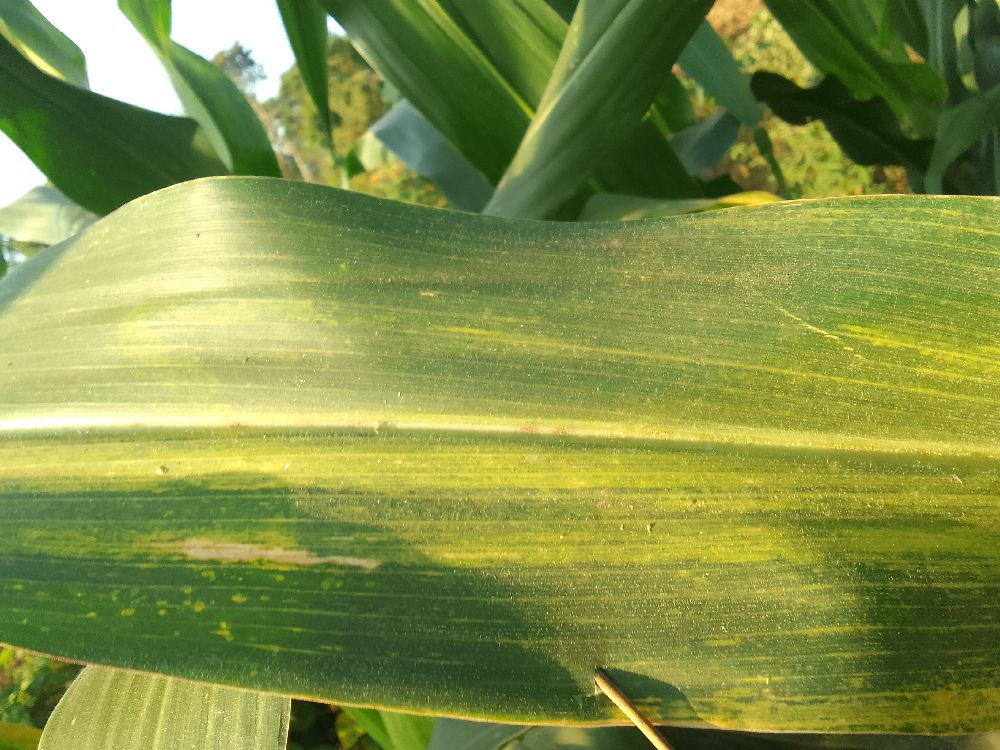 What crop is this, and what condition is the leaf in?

maize, maize lethal necrosis
